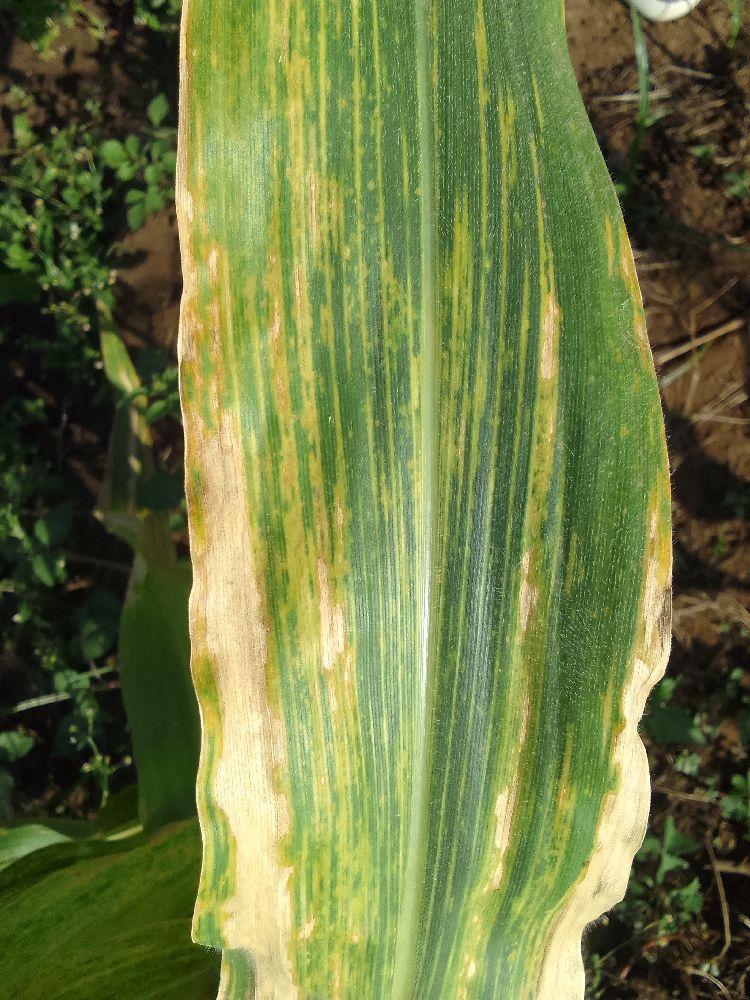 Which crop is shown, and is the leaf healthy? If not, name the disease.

maize, maize lethal necrosis
